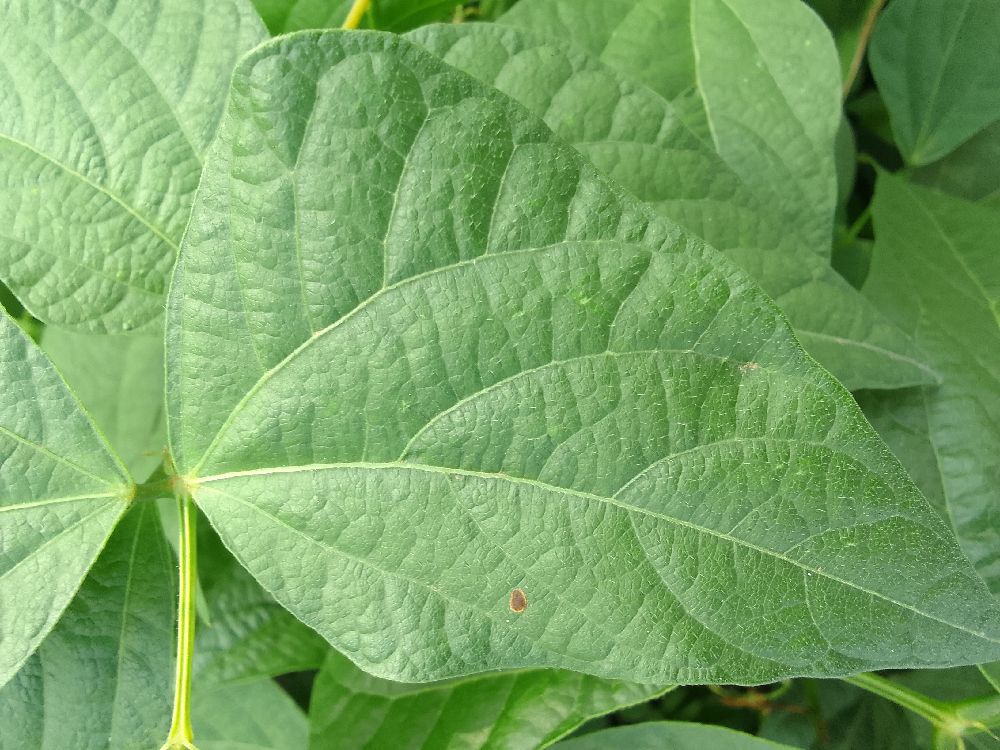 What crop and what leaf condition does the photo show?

common bean, healthy
